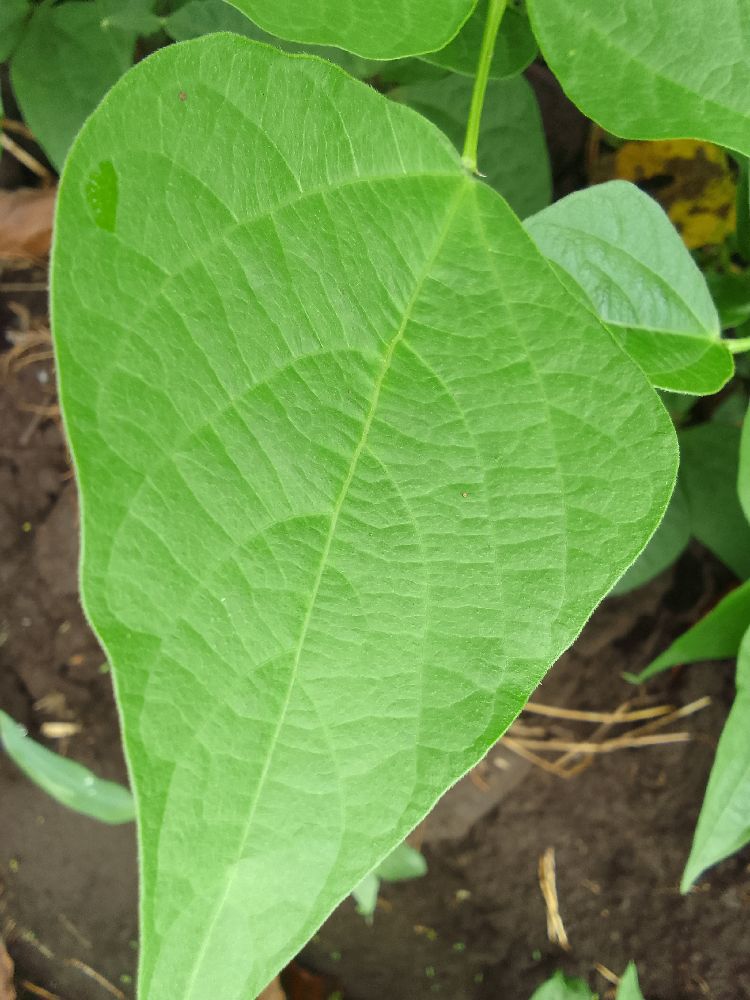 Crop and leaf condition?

common bean, healthy
